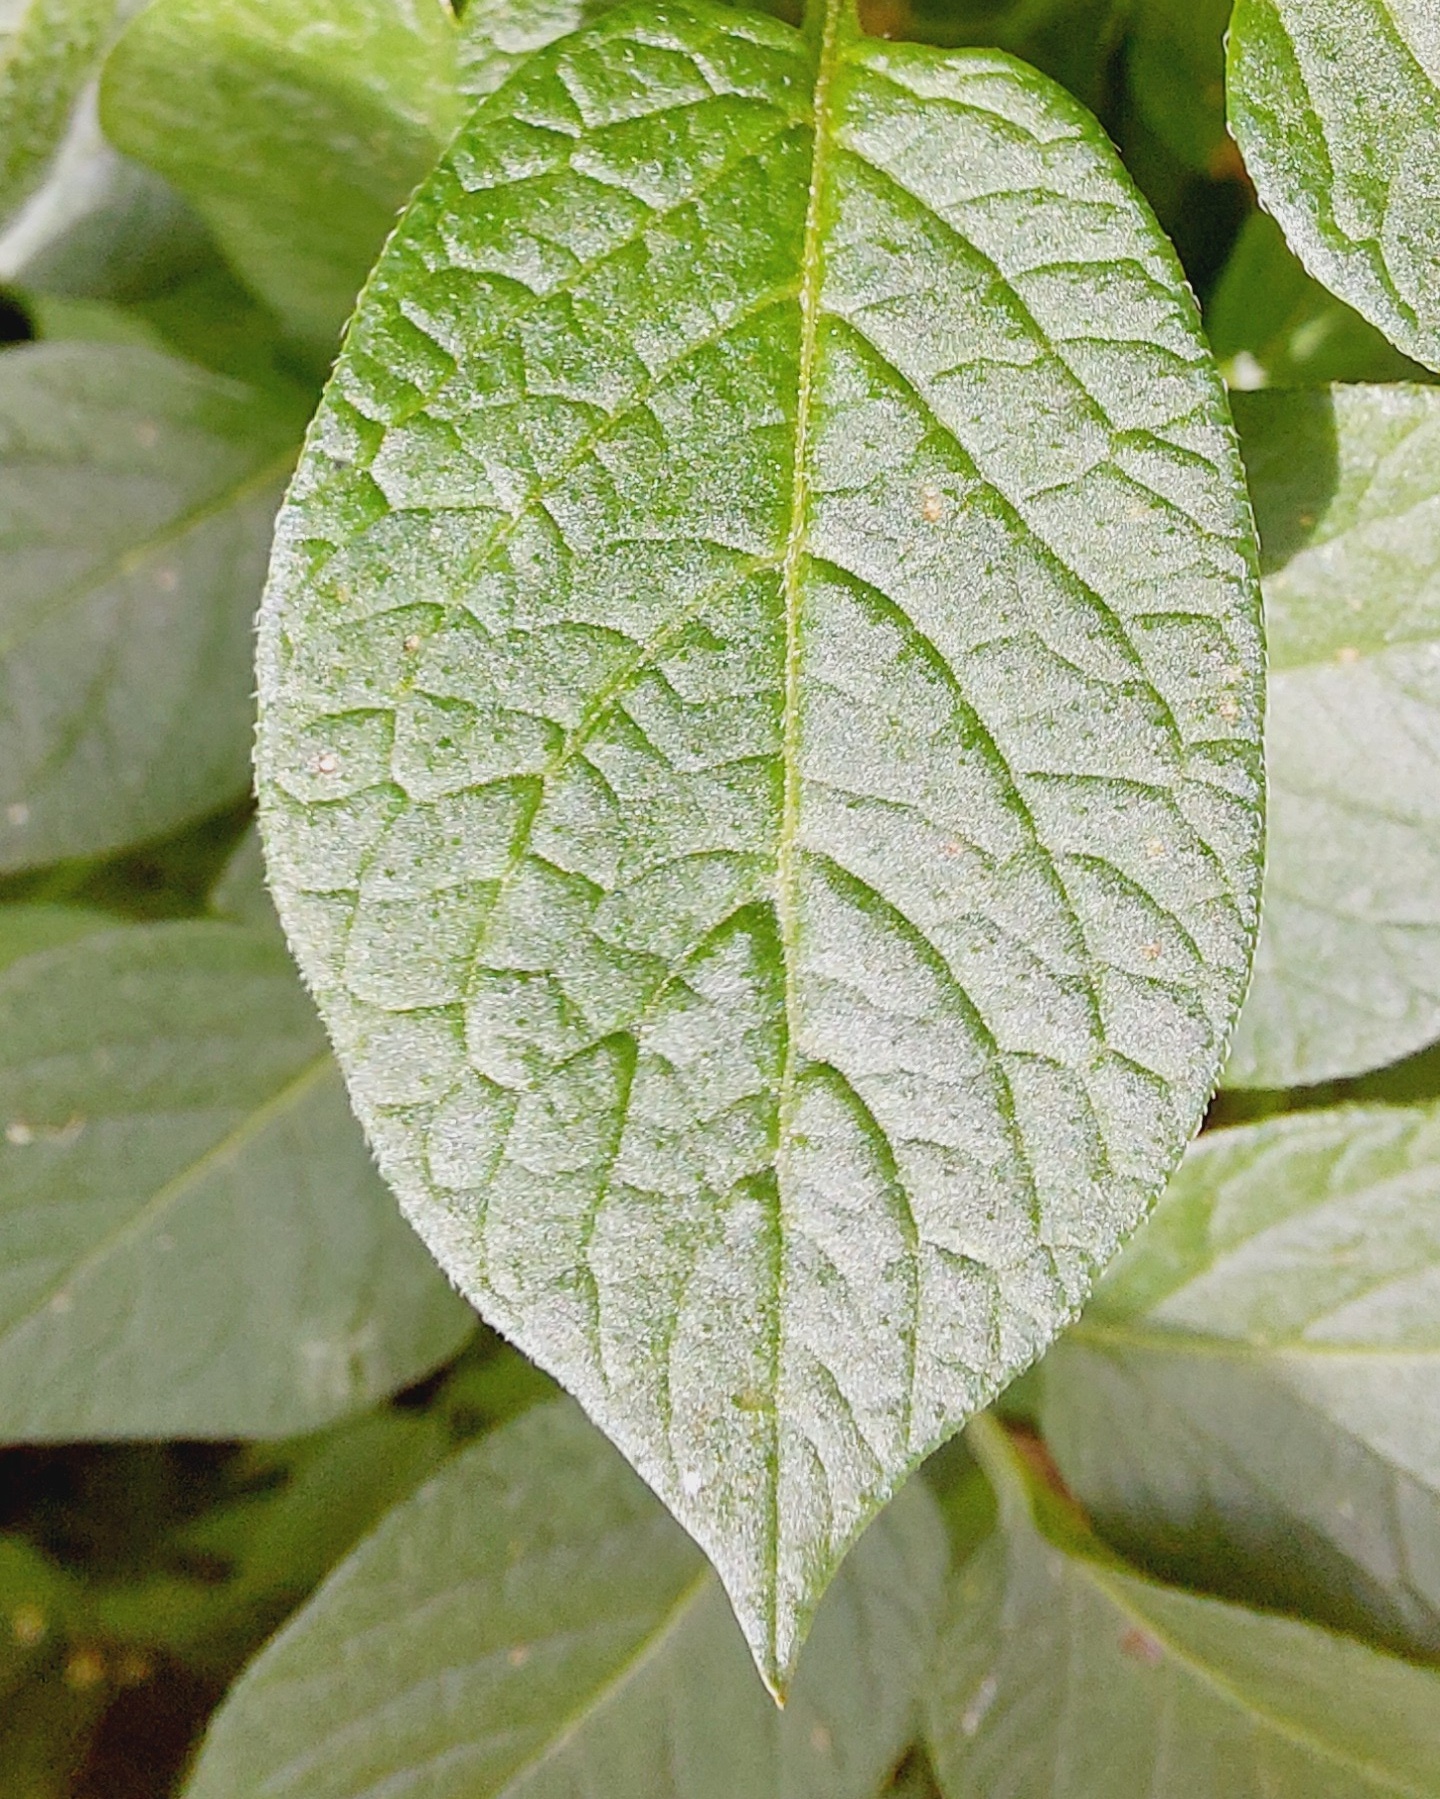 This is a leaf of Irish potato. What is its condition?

healthy
